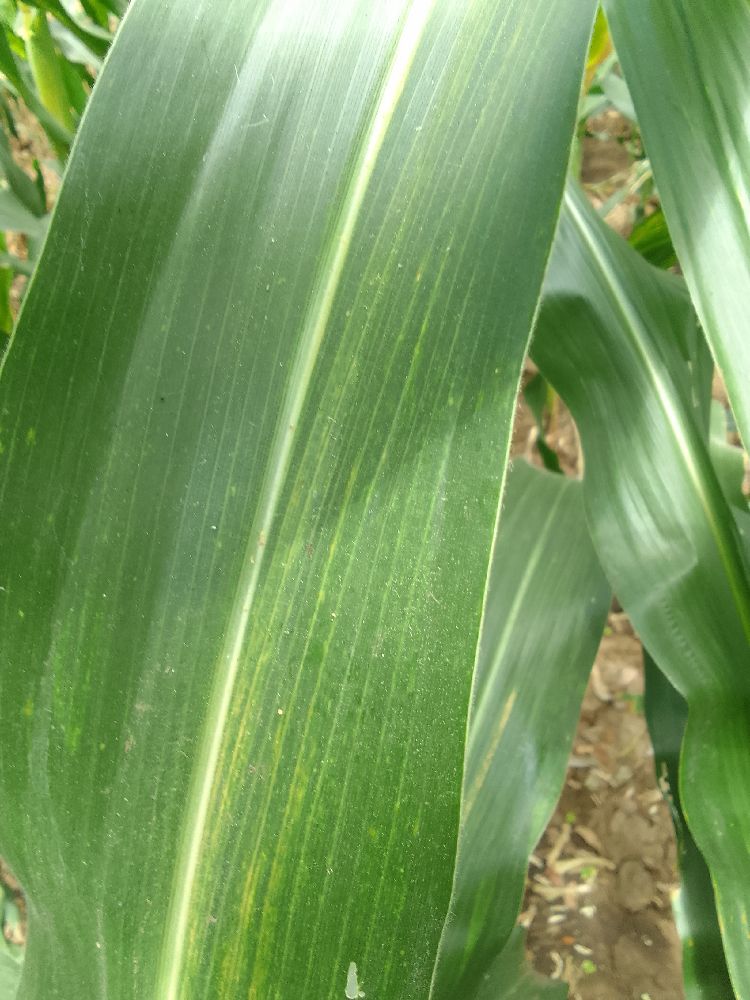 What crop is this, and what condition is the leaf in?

maize, maize lethal necrosis
